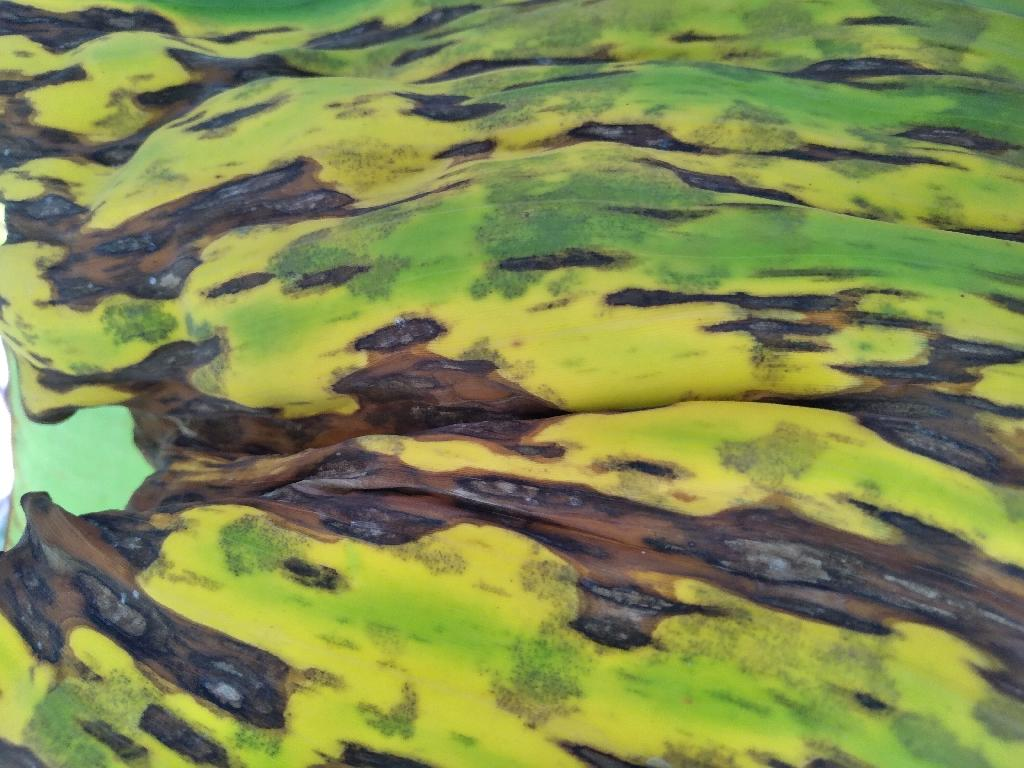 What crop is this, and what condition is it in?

banana, black sigatoka
